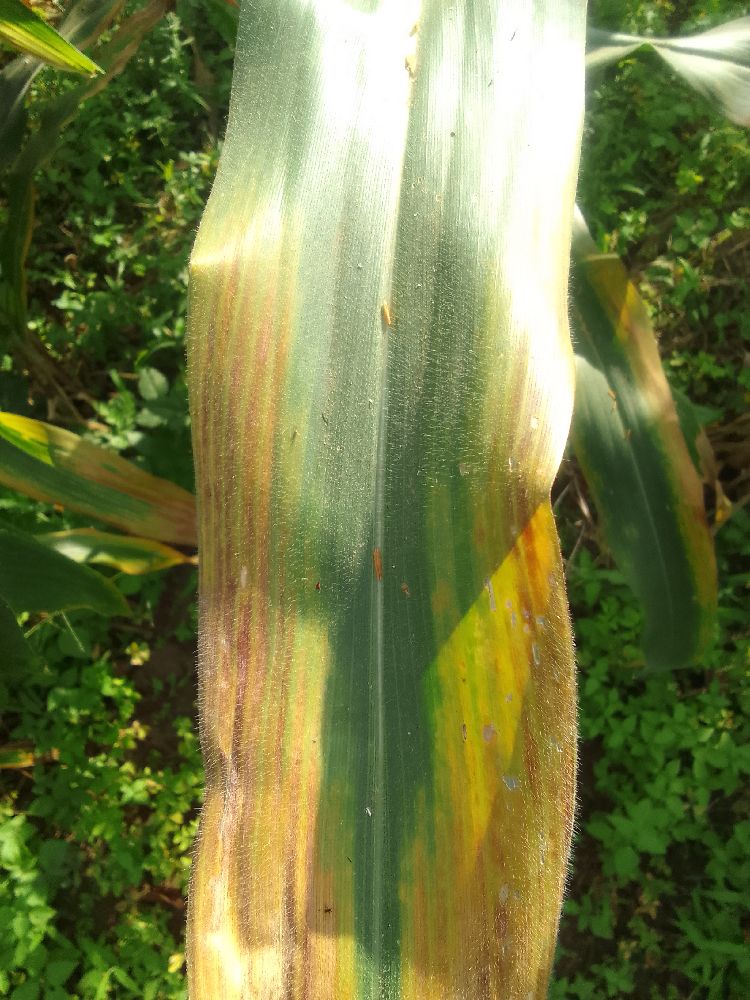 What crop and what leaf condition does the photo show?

maize, maize lethal necrosis
